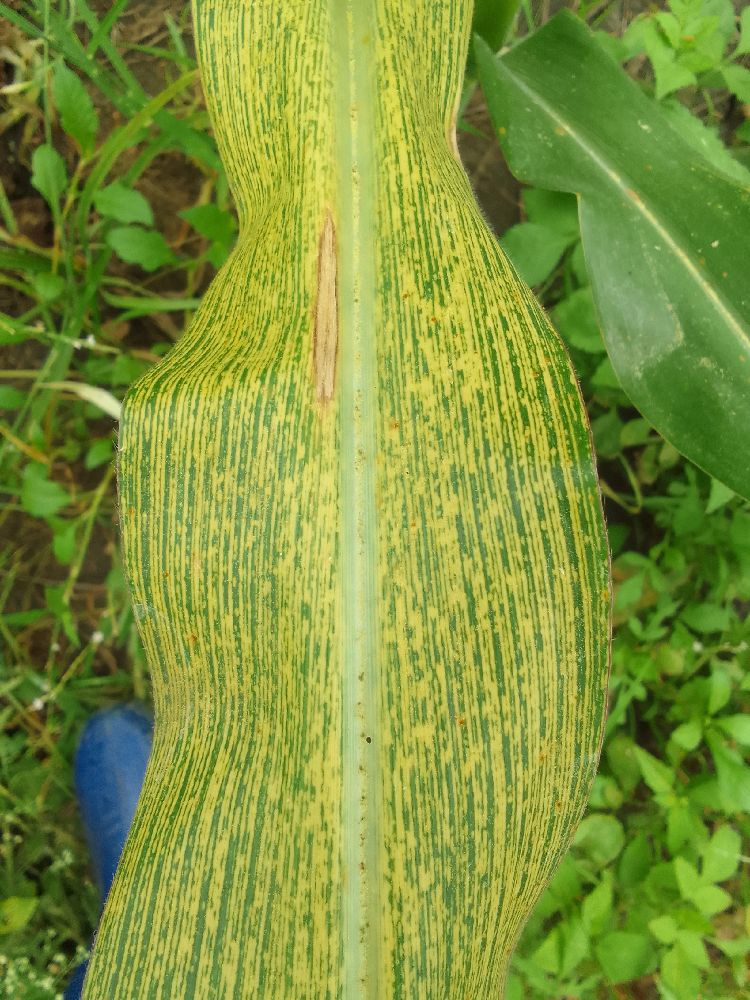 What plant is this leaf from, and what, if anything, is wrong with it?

maize, maize streak virus
